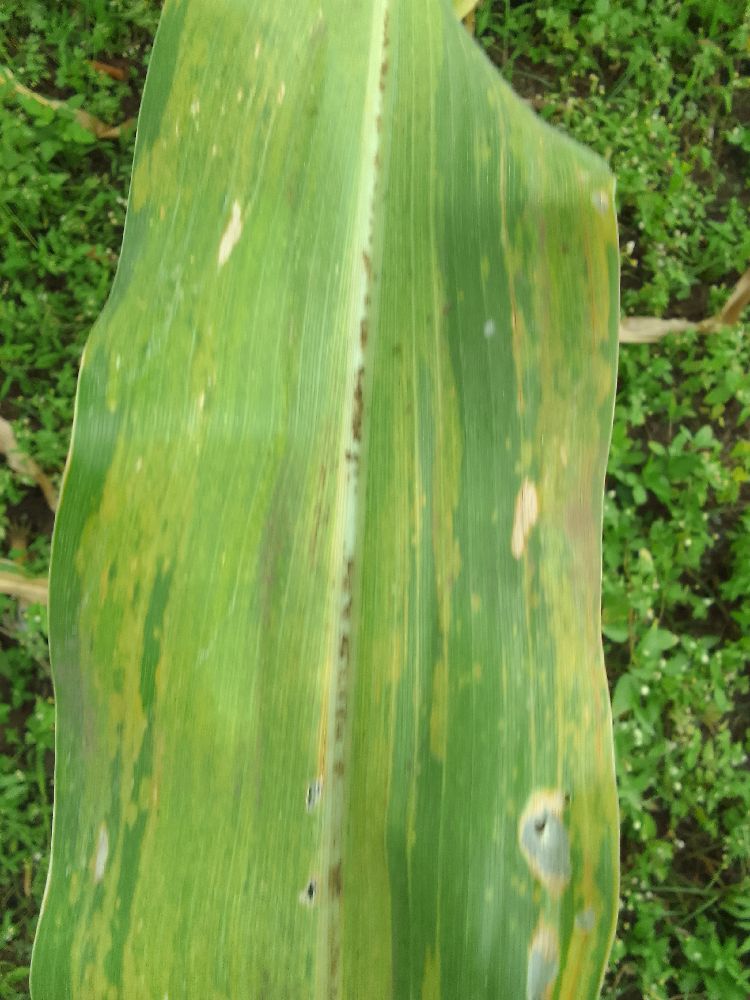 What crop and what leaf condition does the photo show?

maize, maize lethal necrosis
